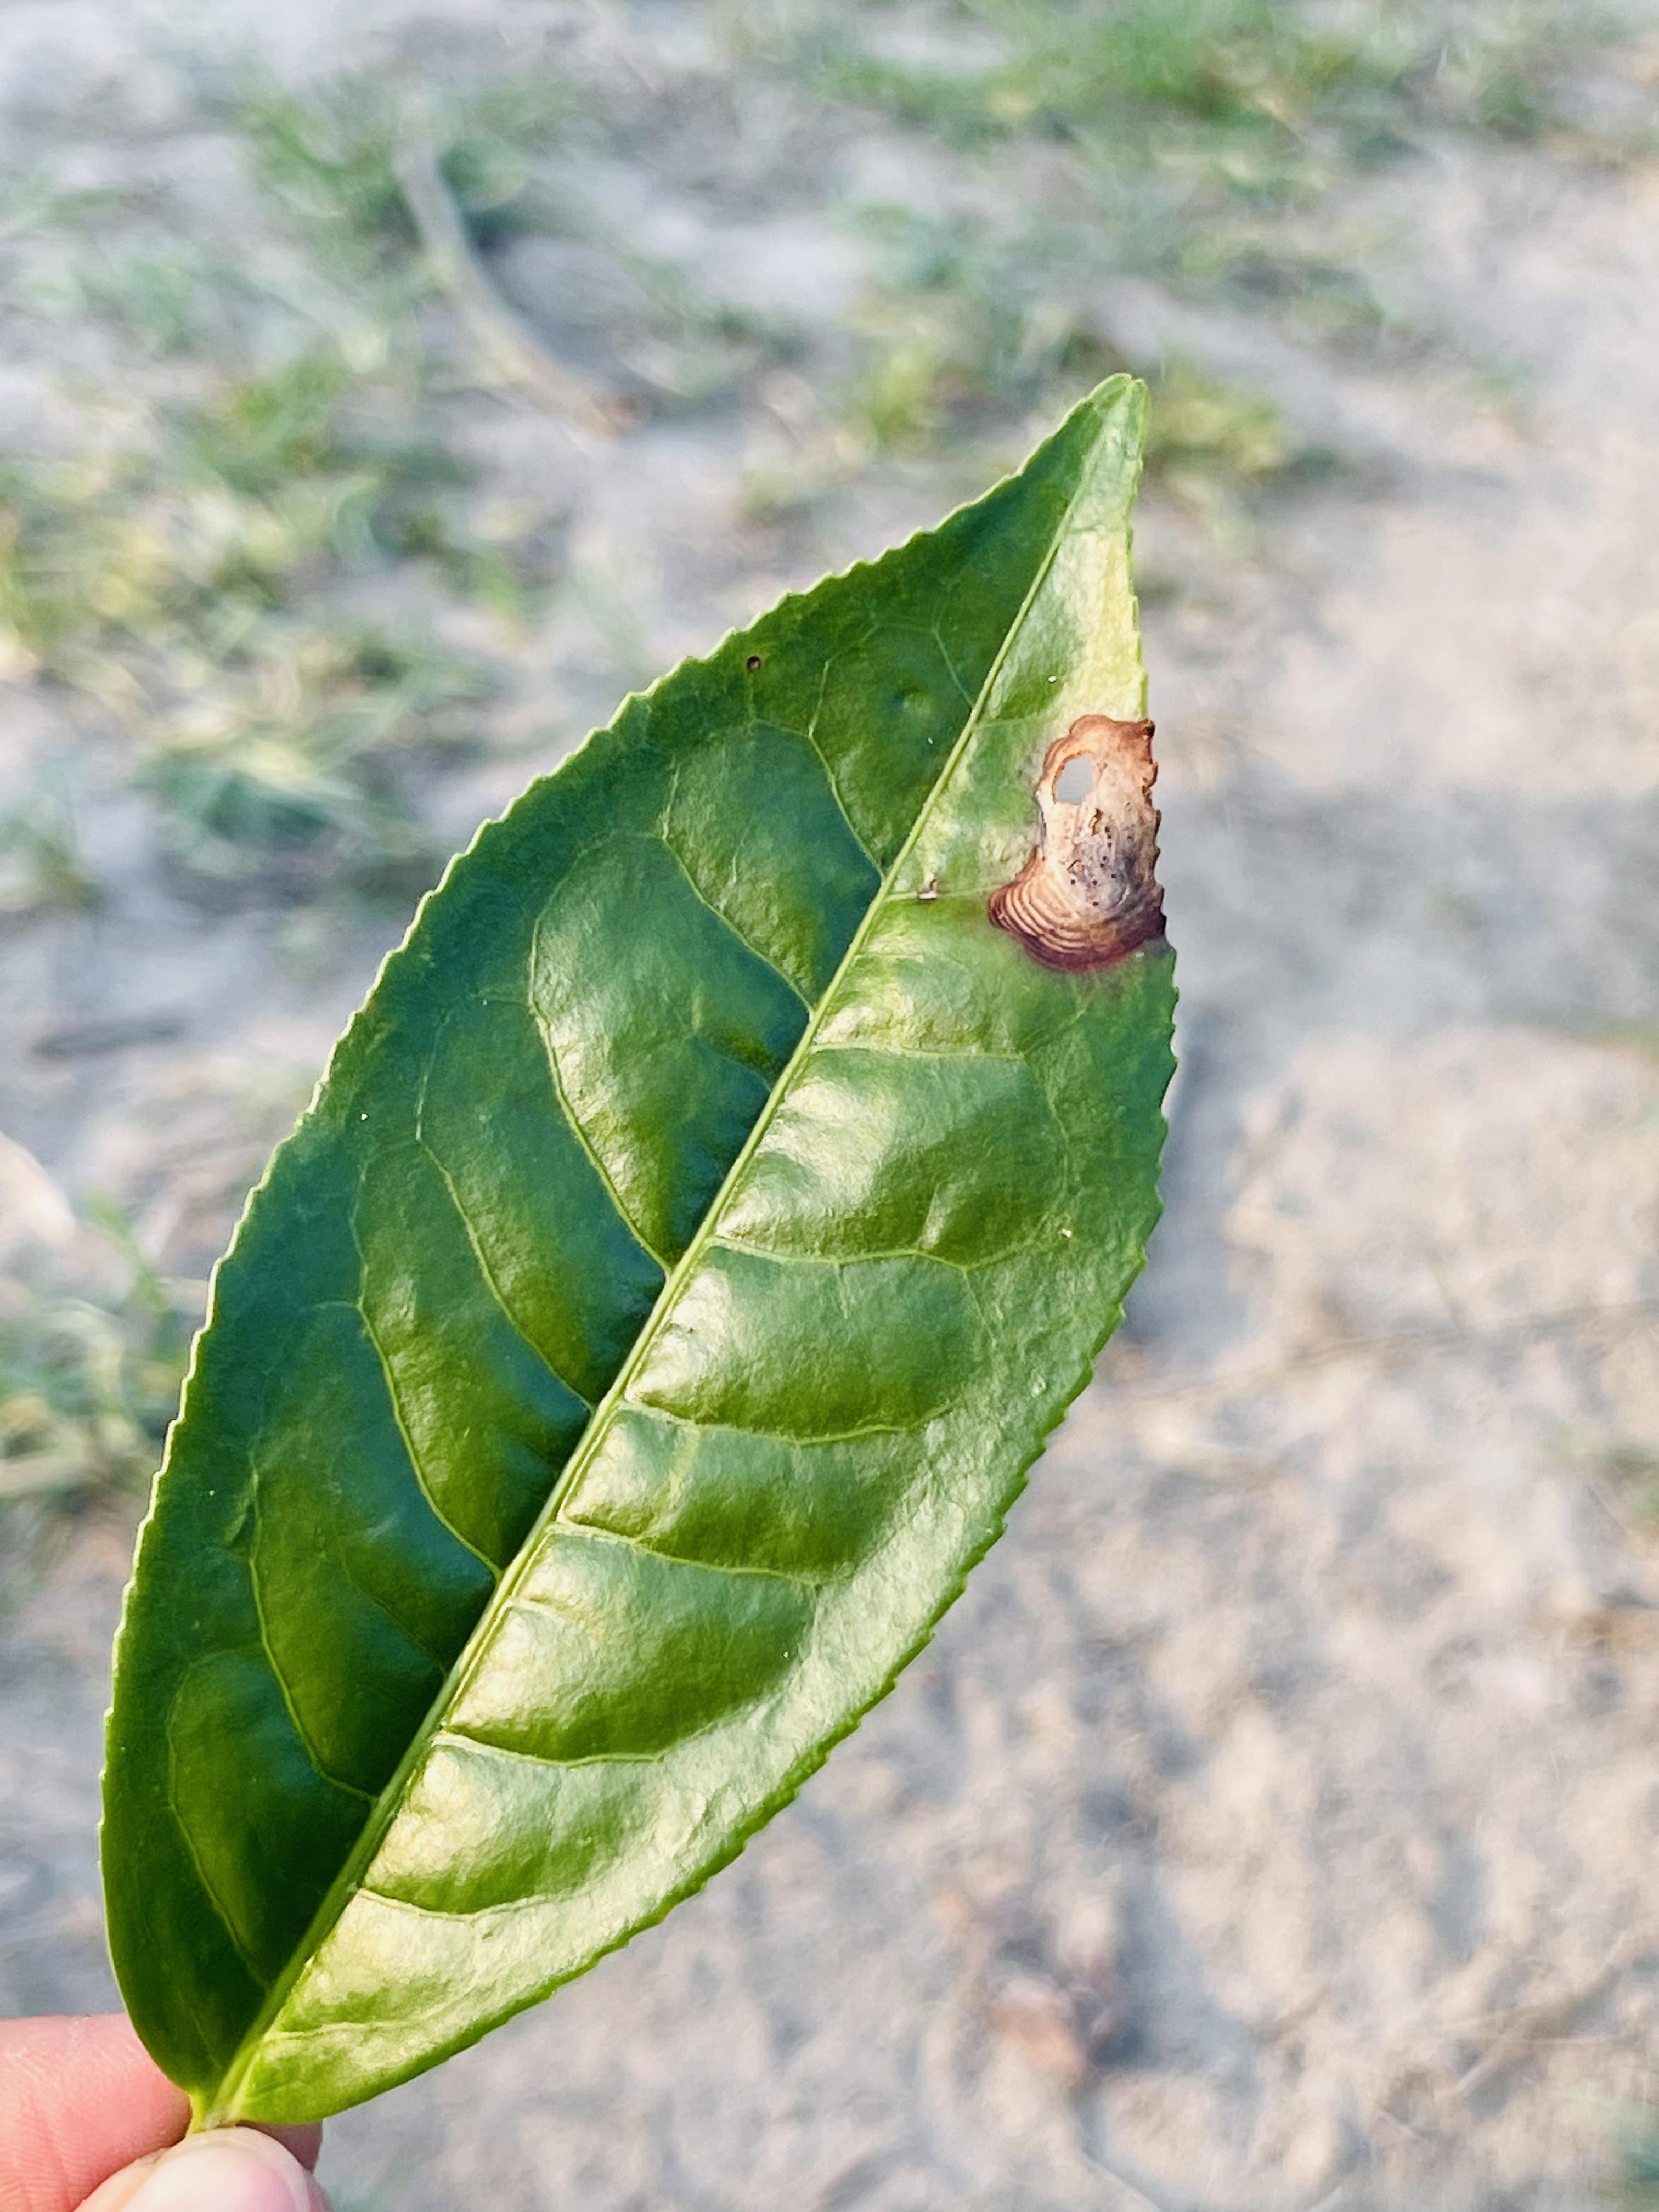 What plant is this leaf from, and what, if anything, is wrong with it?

tea, blight
